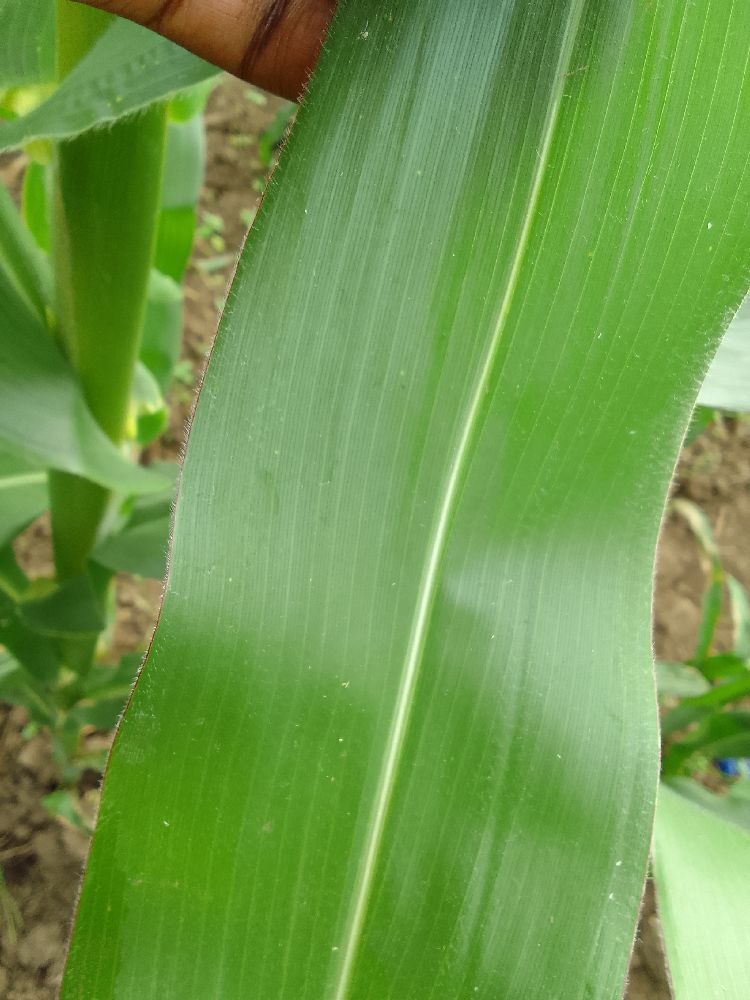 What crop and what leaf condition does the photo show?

maize, healthy
